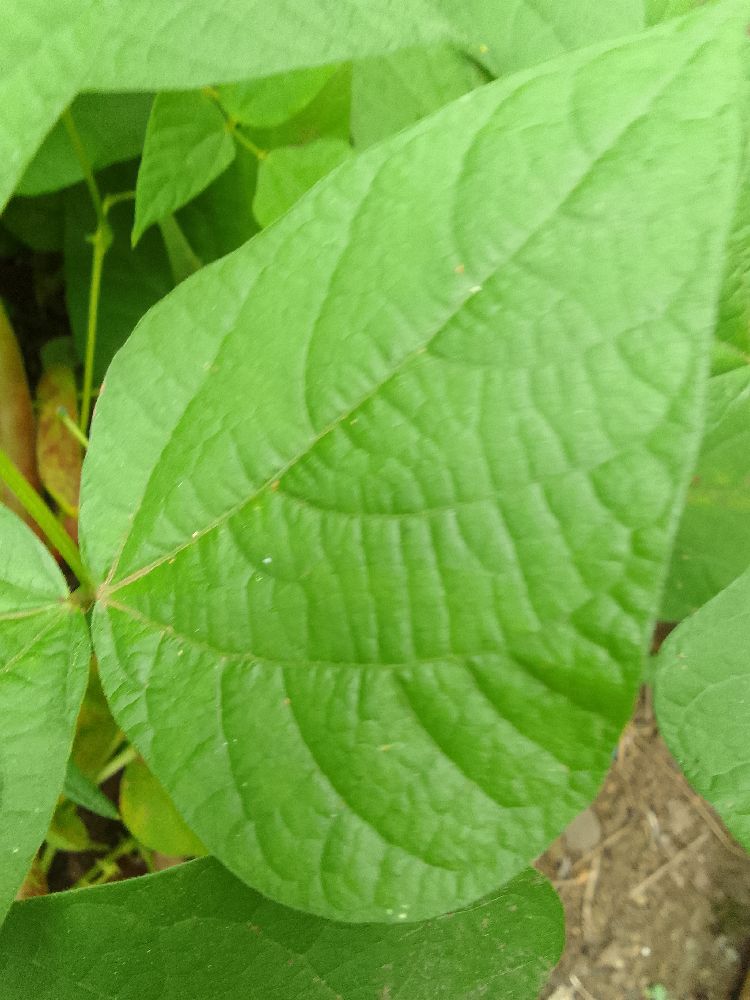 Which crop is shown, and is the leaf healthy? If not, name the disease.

common bean, healthy
